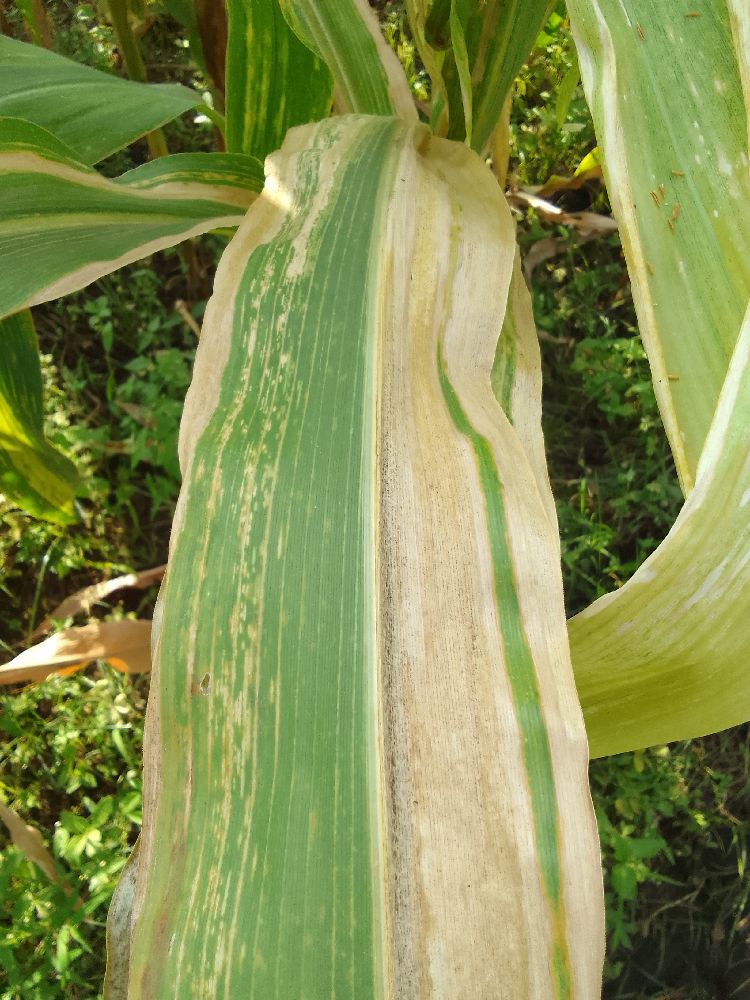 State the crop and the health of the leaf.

maize, maize lethal necrosis
